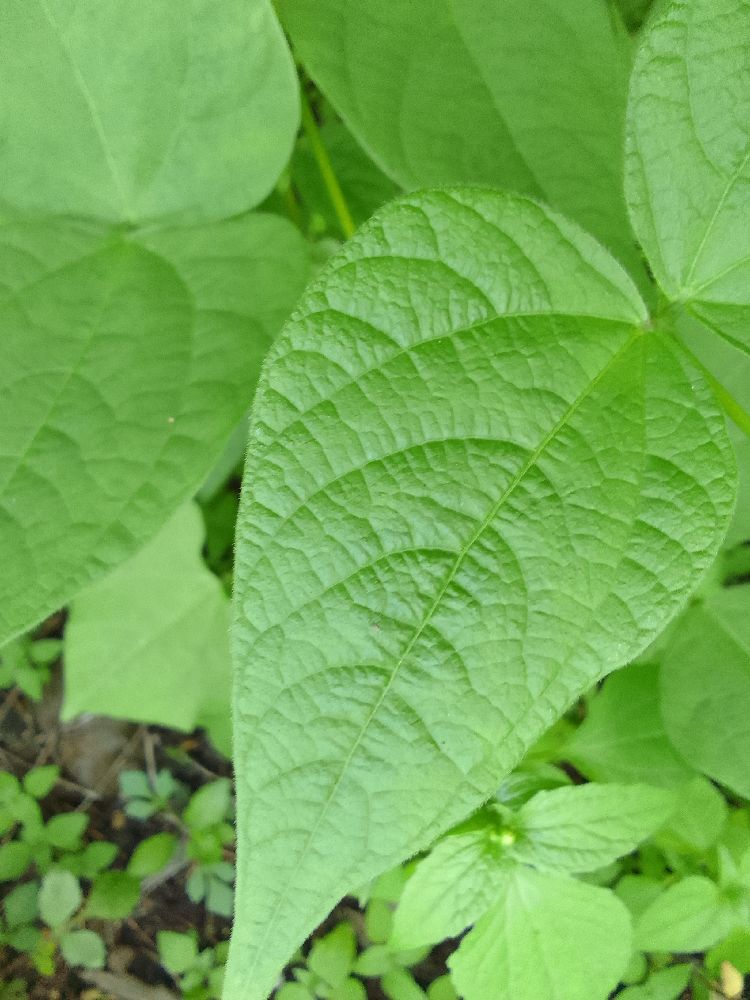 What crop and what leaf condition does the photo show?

common bean, healthy
